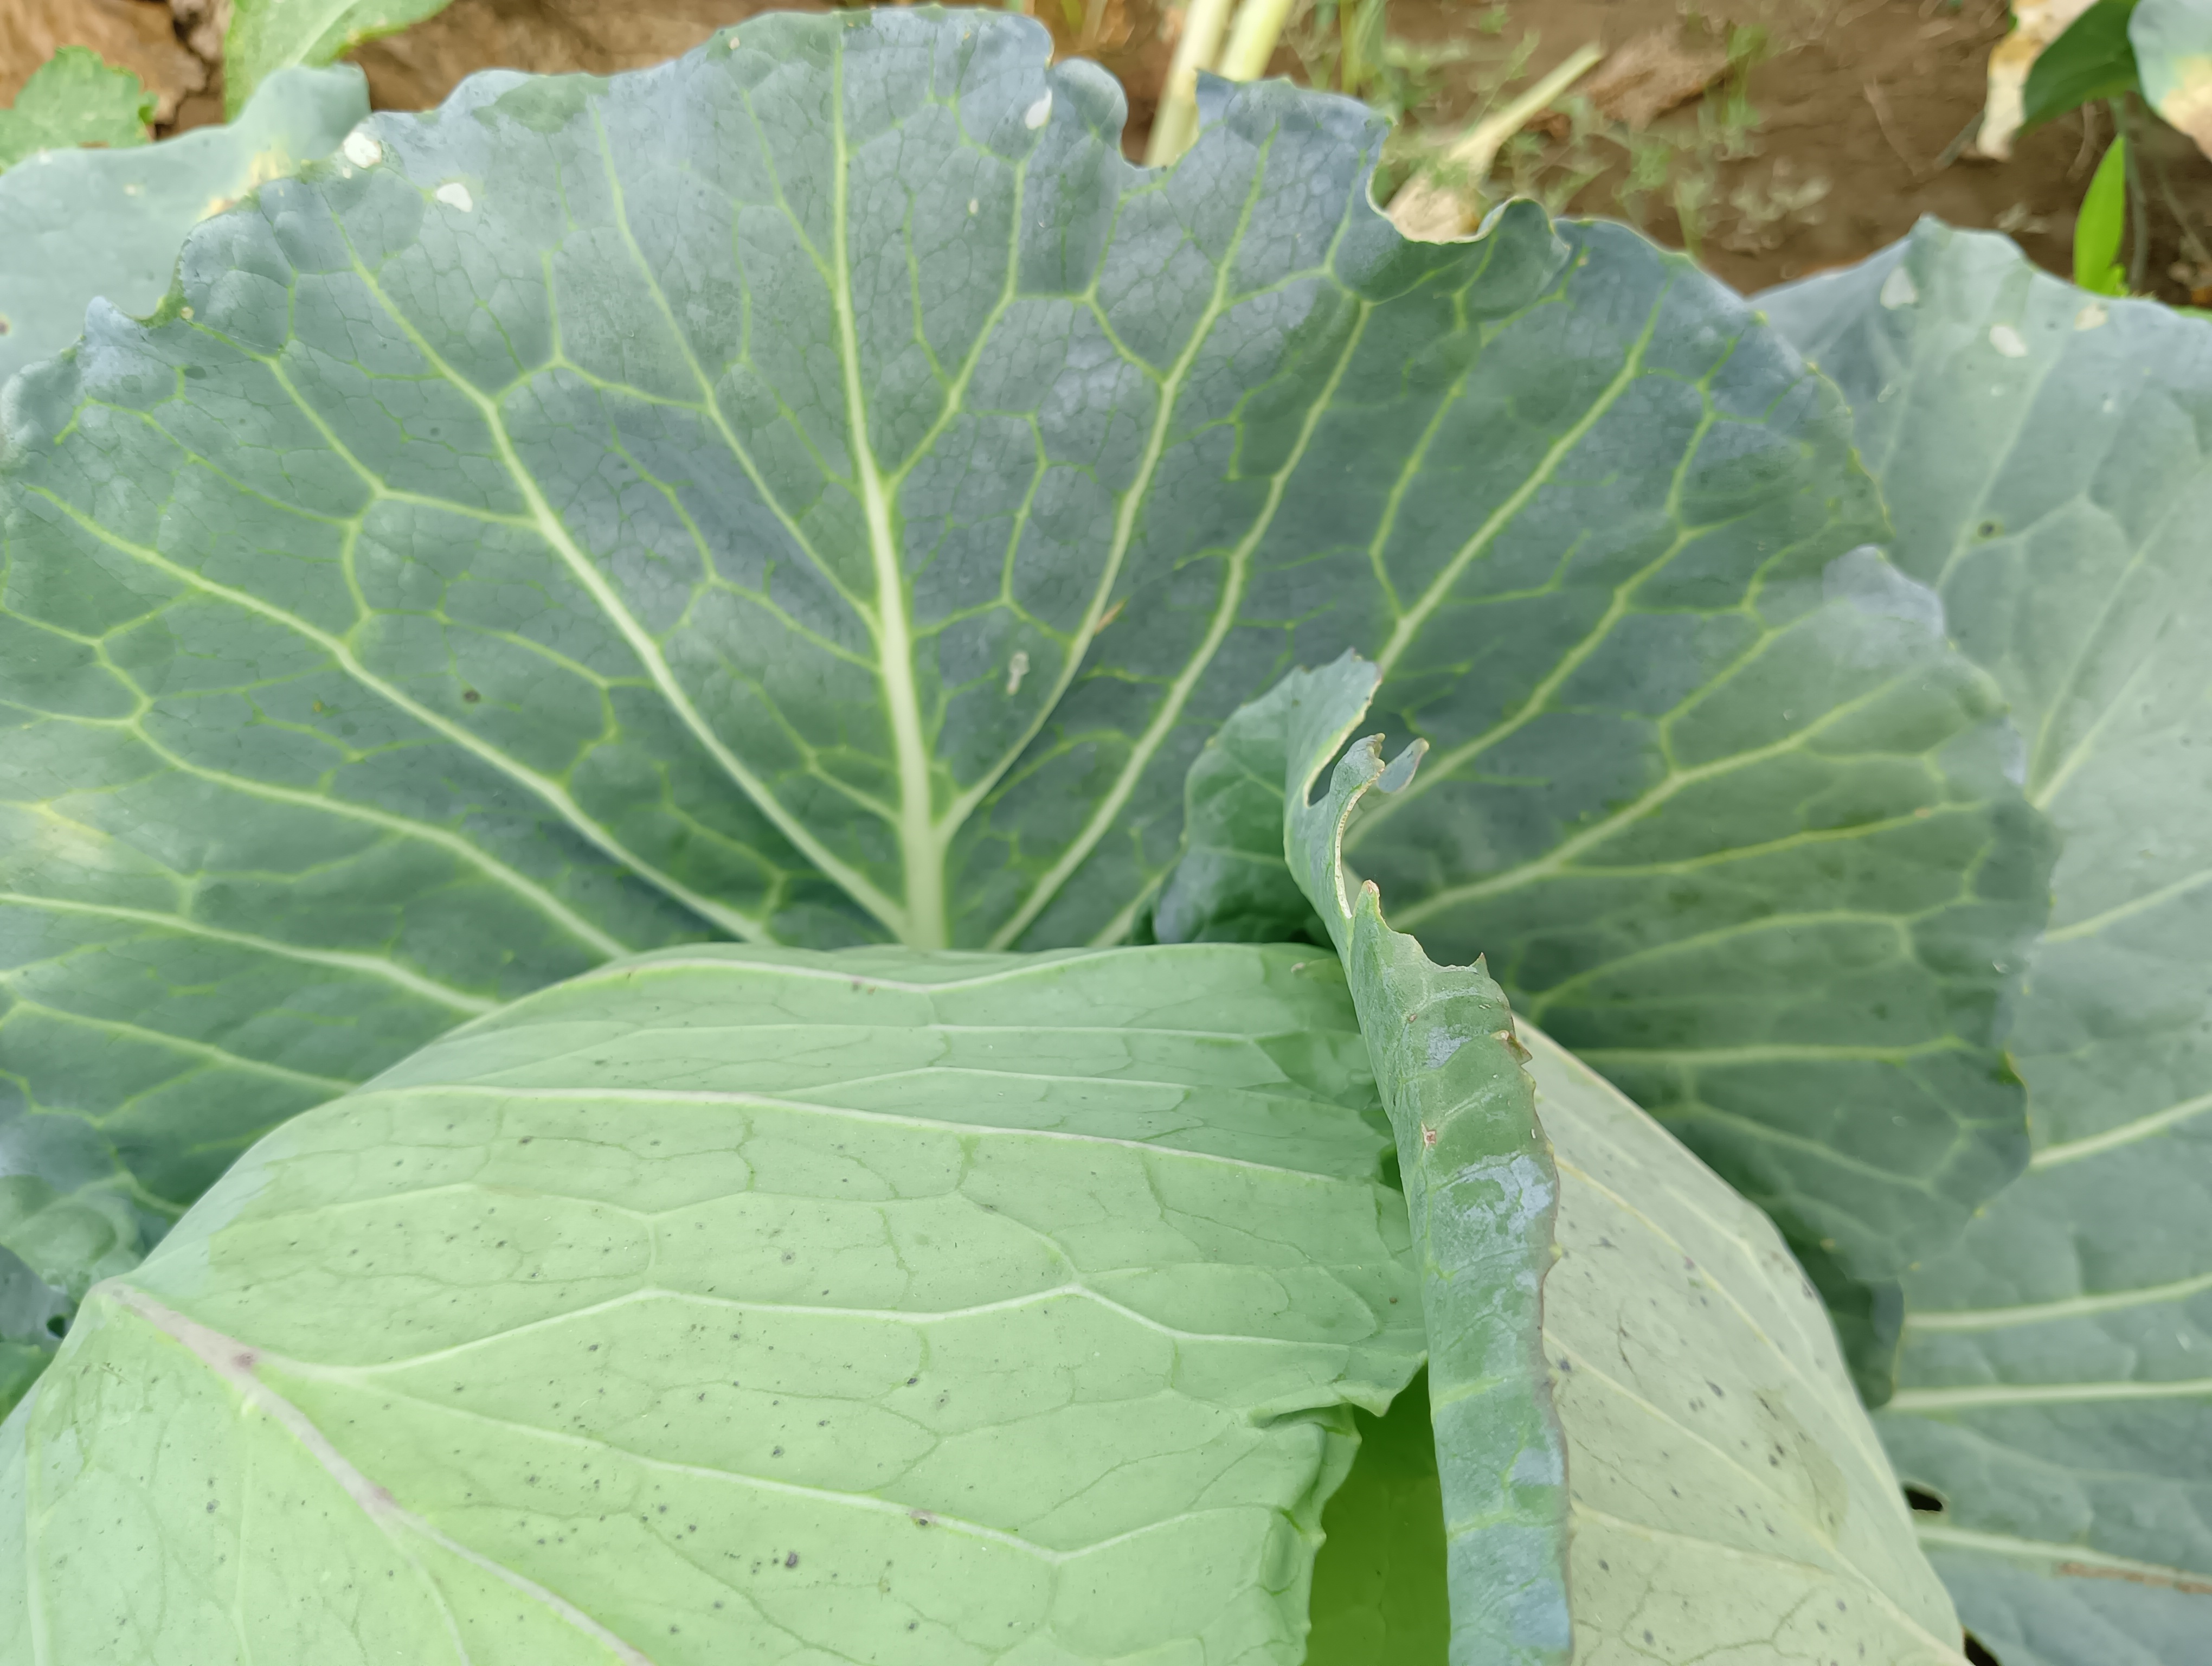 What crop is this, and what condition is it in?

cabbage, healthy
